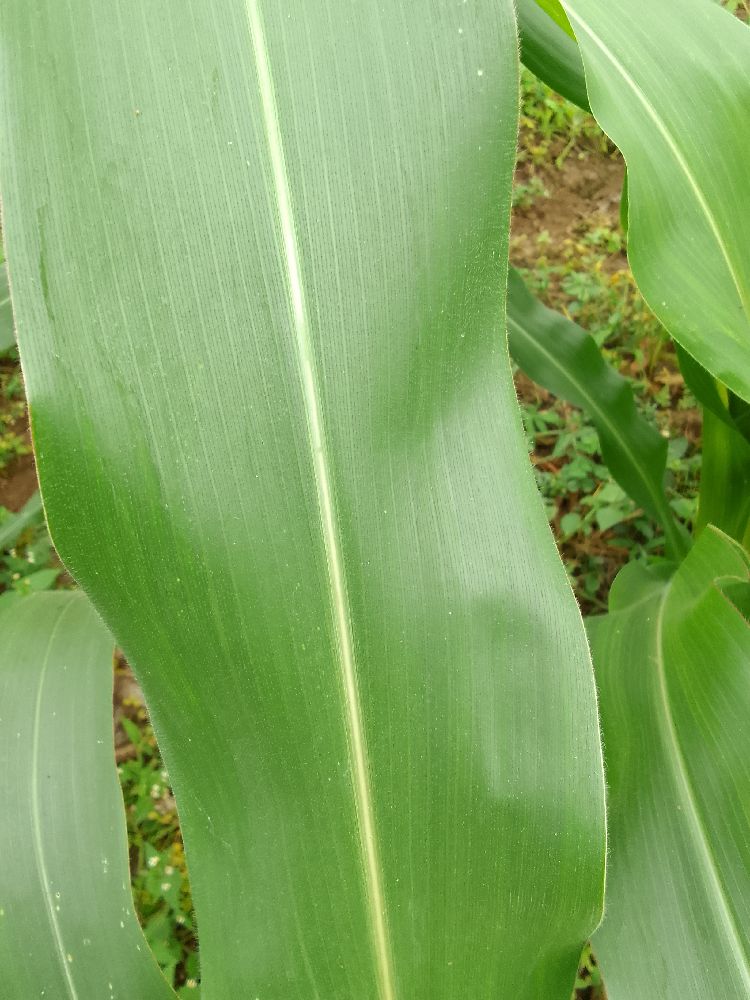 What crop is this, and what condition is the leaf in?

maize, healthy
